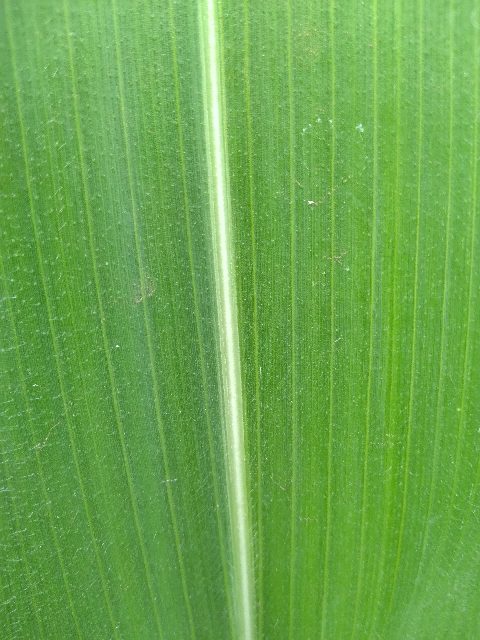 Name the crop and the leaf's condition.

maize, healthy
